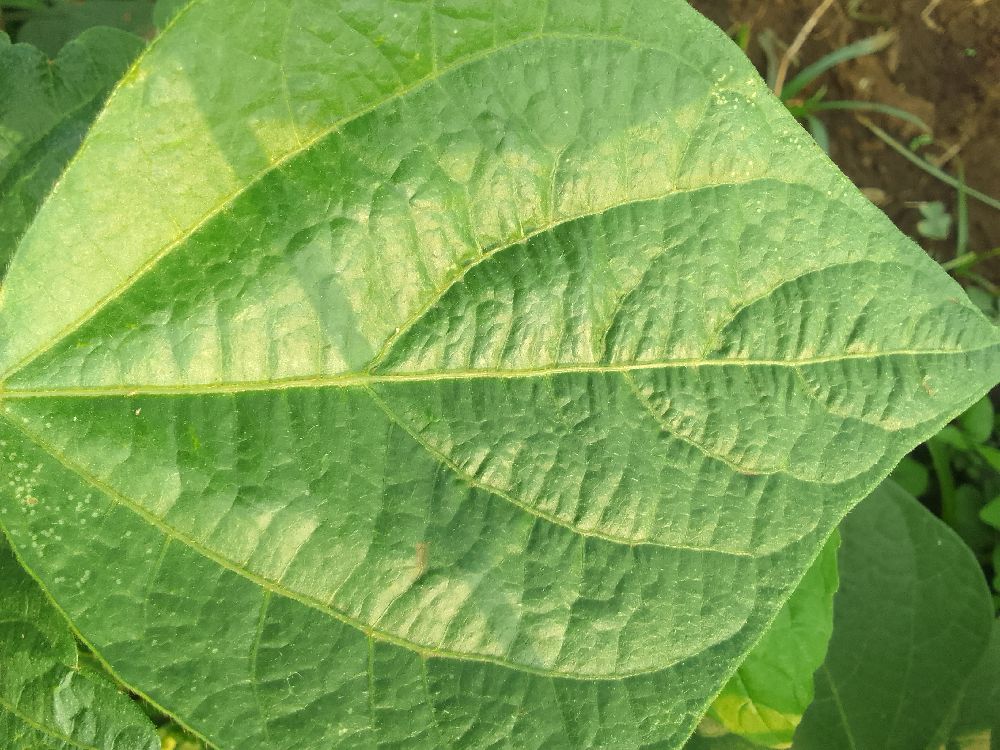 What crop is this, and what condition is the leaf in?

common bean, healthy
